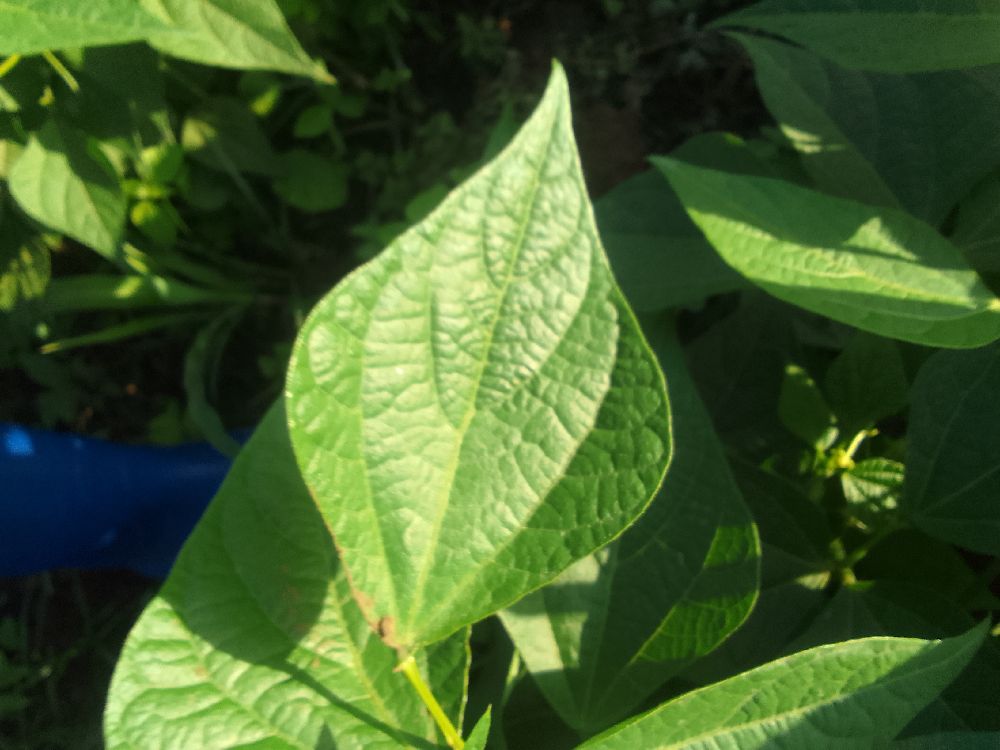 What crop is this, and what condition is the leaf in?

common bean, healthy
